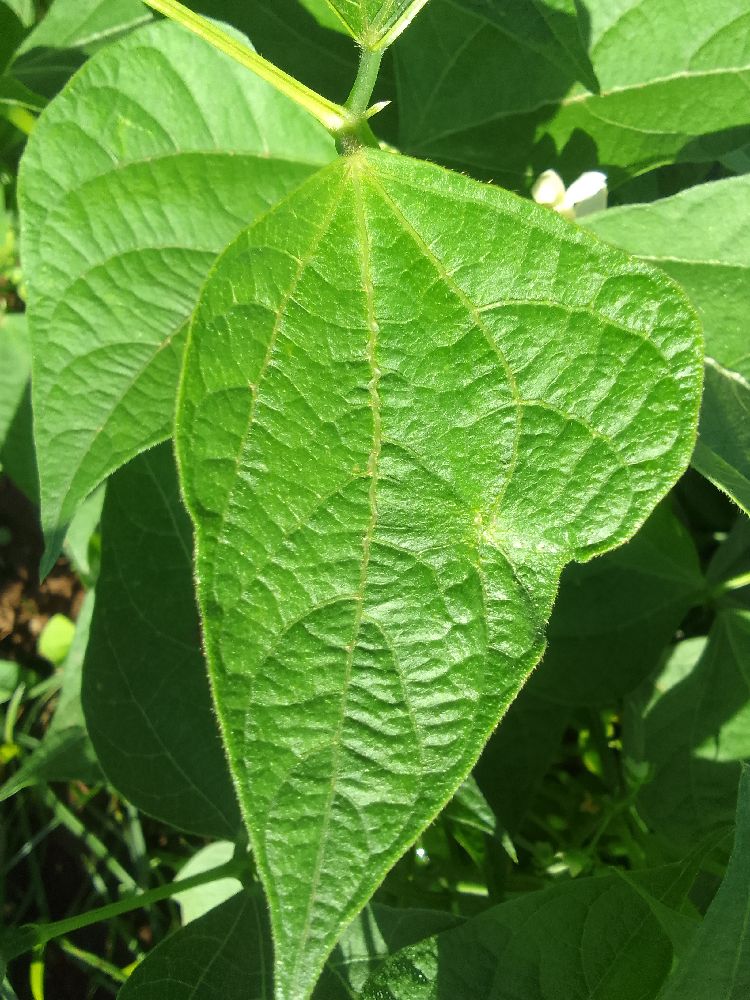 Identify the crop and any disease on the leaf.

common bean, healthy
